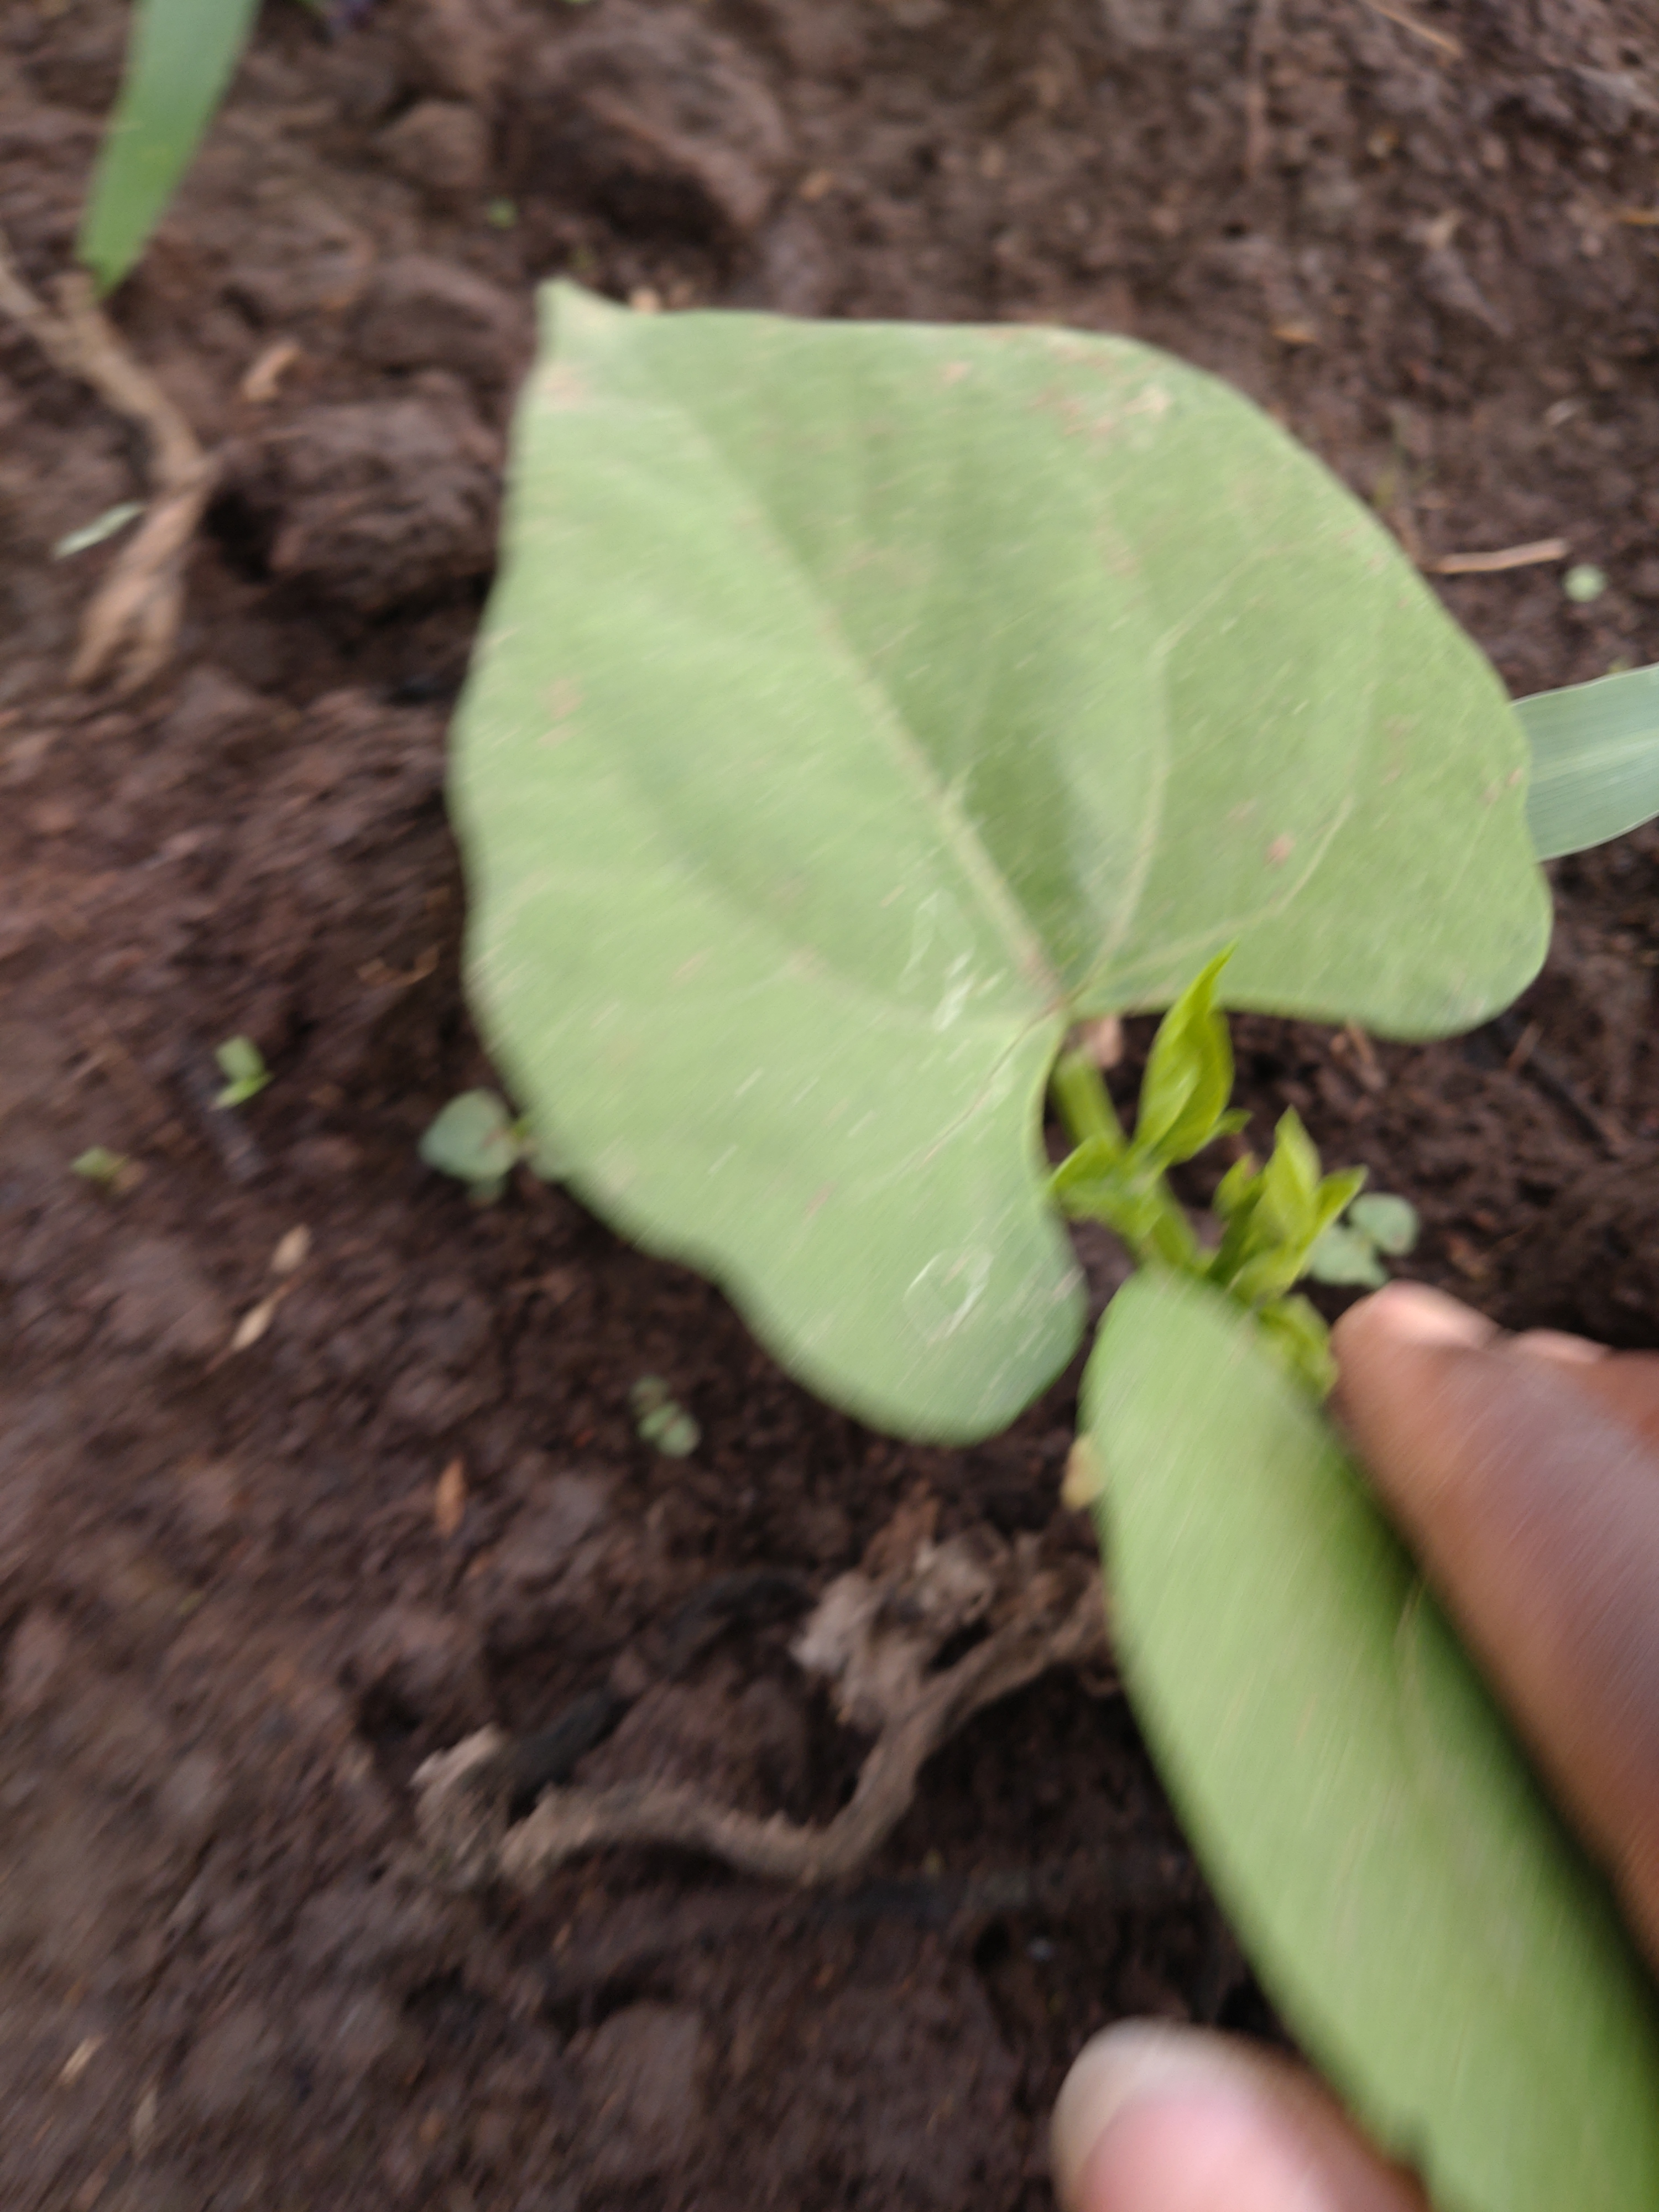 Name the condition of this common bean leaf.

healthy
